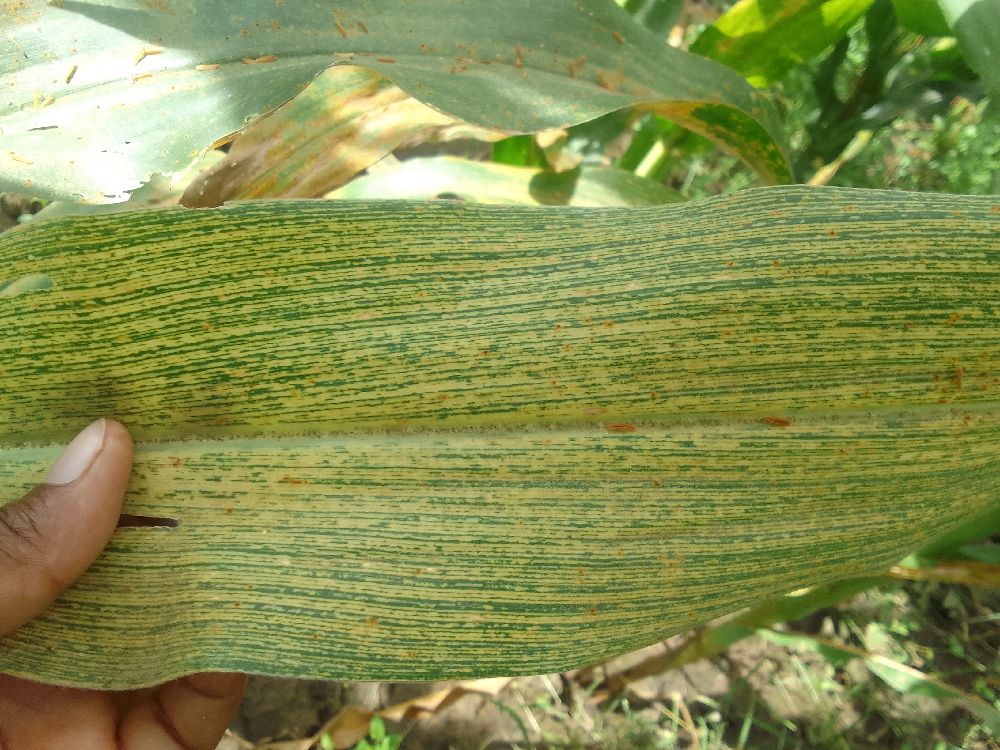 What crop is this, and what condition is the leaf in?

maize, maize streak virus
